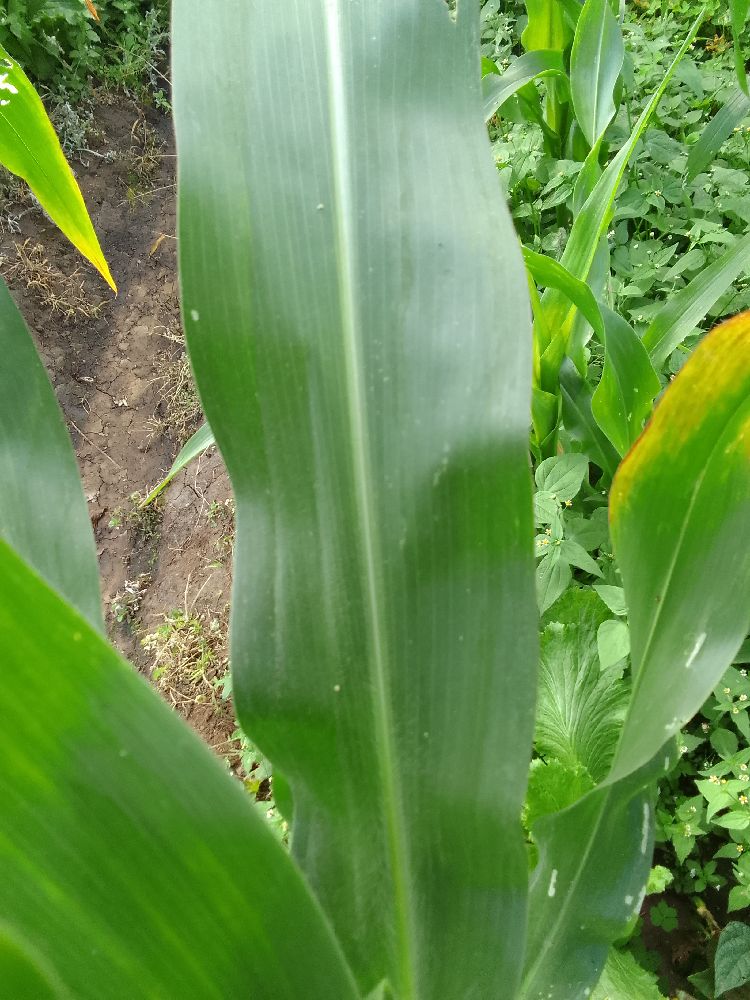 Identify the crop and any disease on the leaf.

maize, healthy
